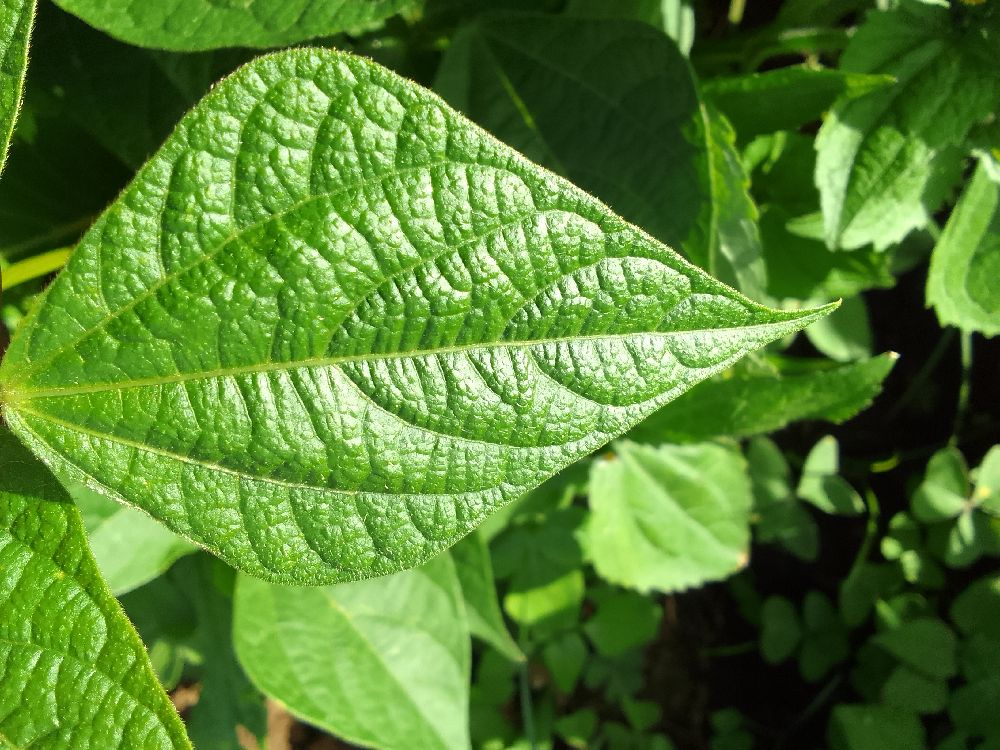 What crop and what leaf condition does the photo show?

common bean, healthy
